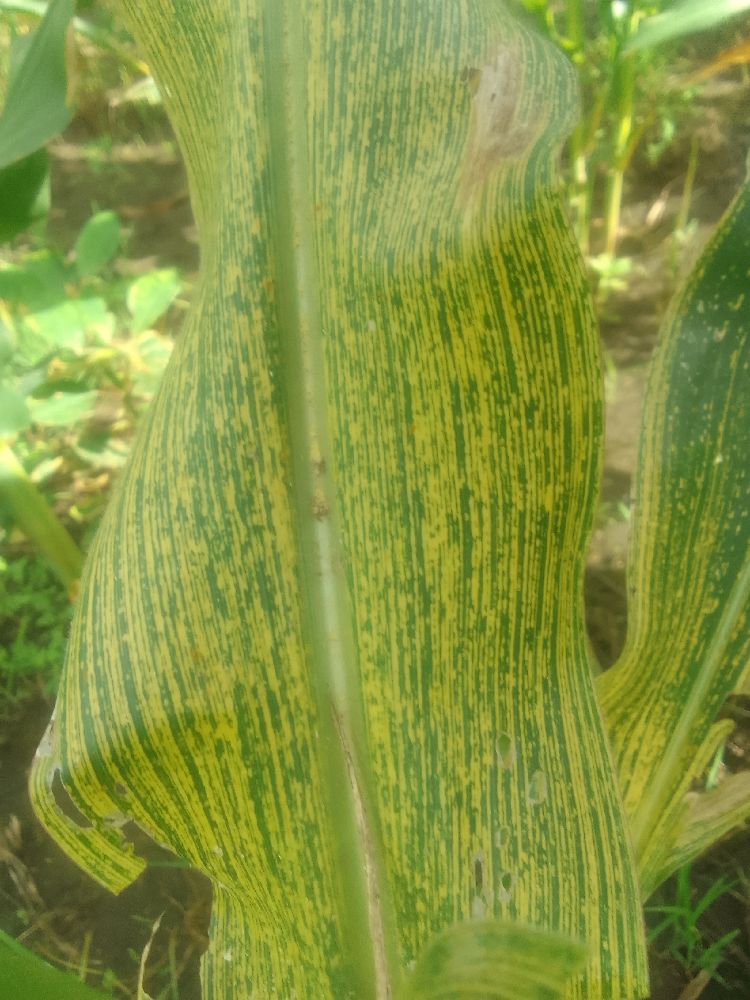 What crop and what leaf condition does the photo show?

maize, maize streak virus
